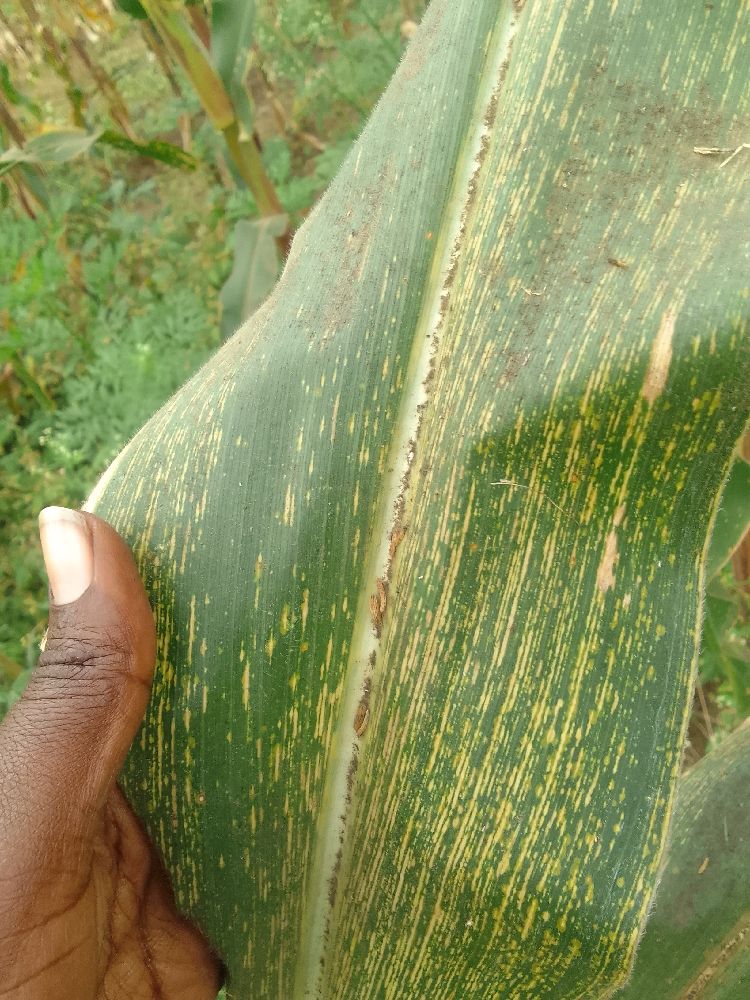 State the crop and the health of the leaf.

maize, maize streak virus
